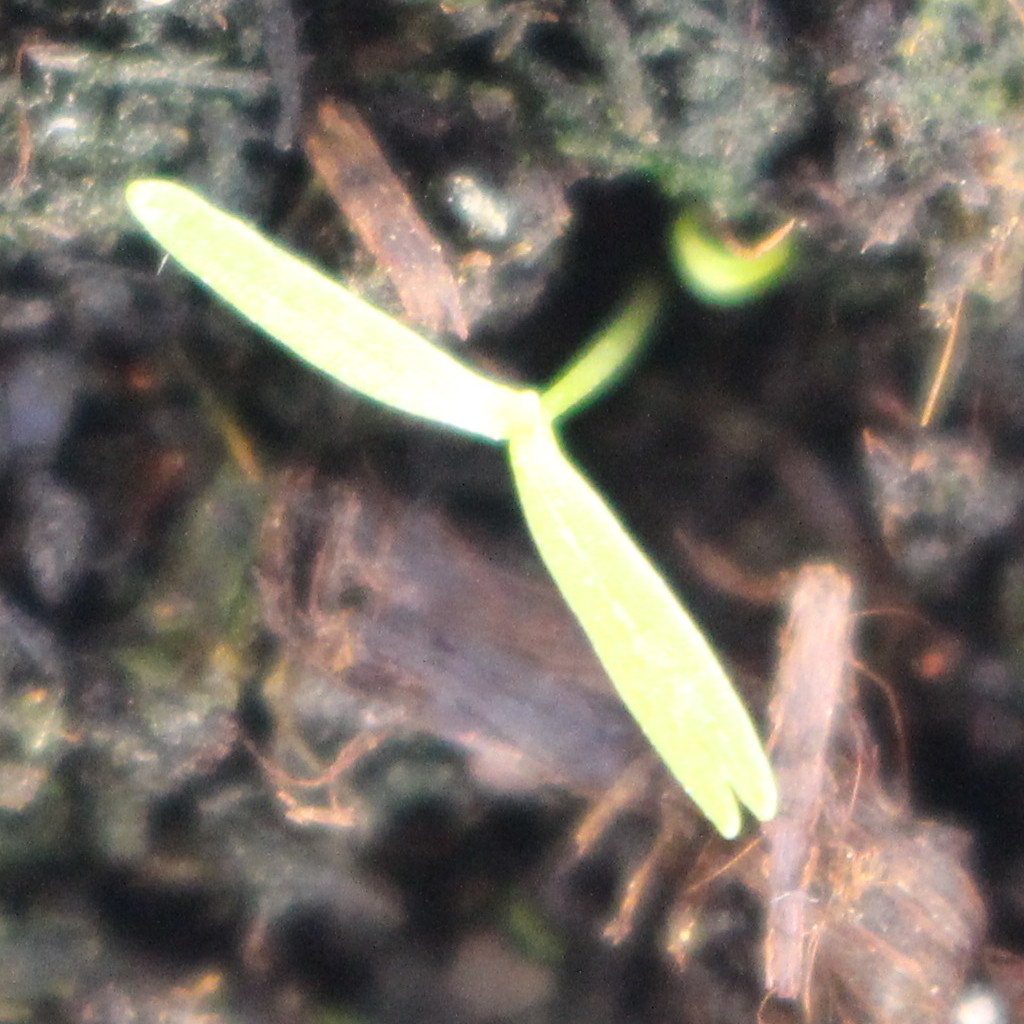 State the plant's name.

Papaver rhoeas
